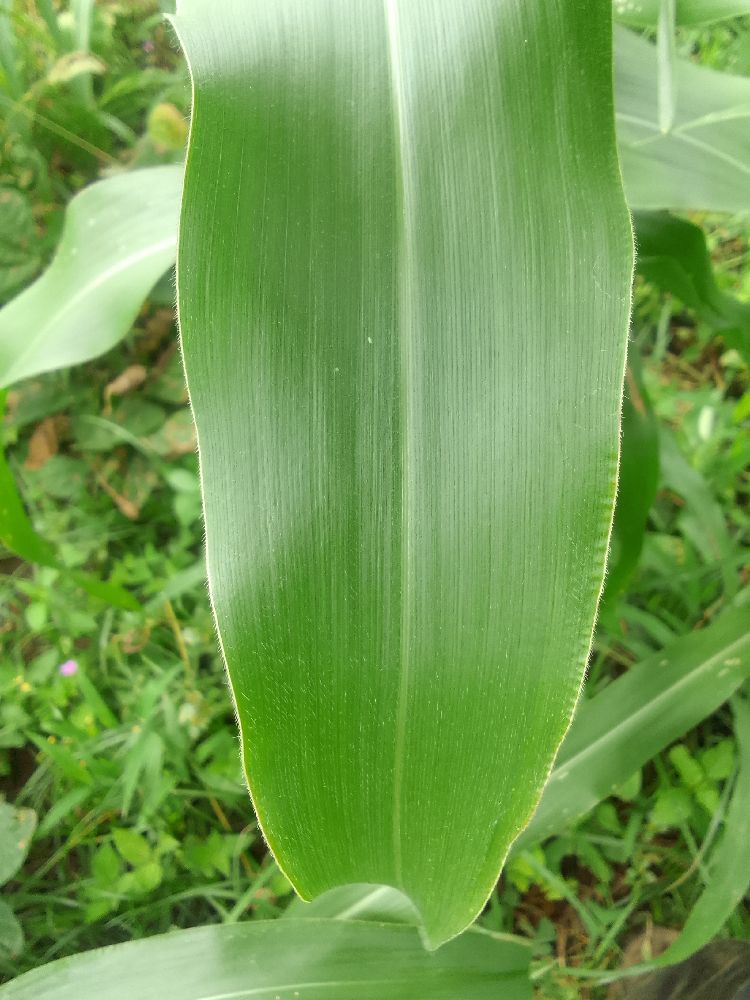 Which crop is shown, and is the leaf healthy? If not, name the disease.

maize, healthy
